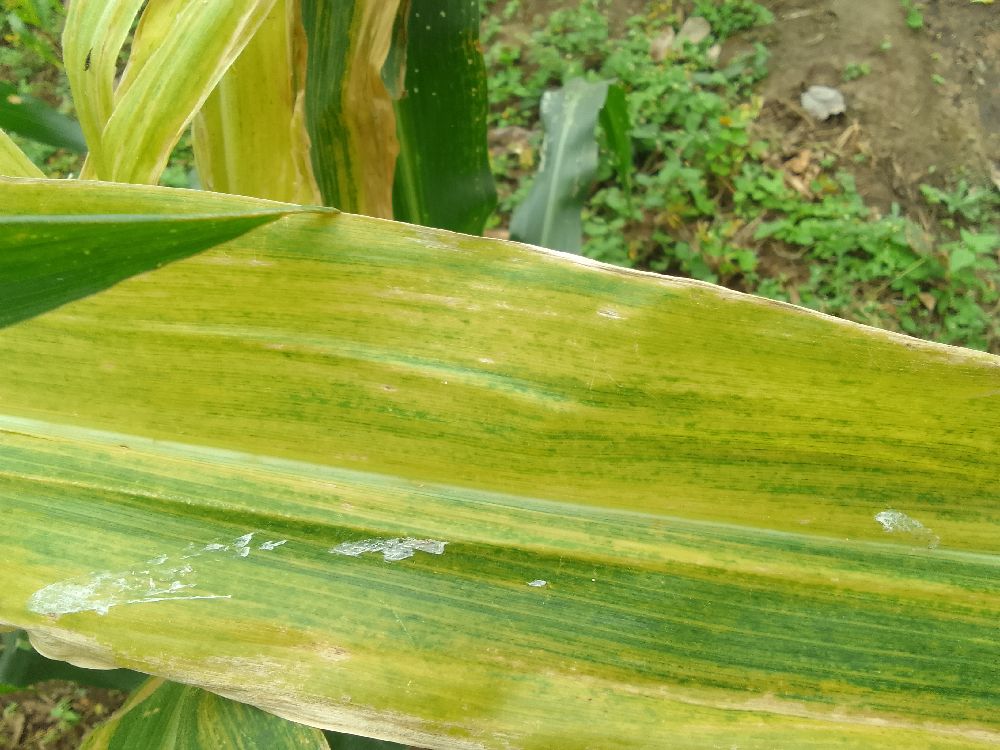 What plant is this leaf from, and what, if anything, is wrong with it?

maize, maize lethal necrosis
